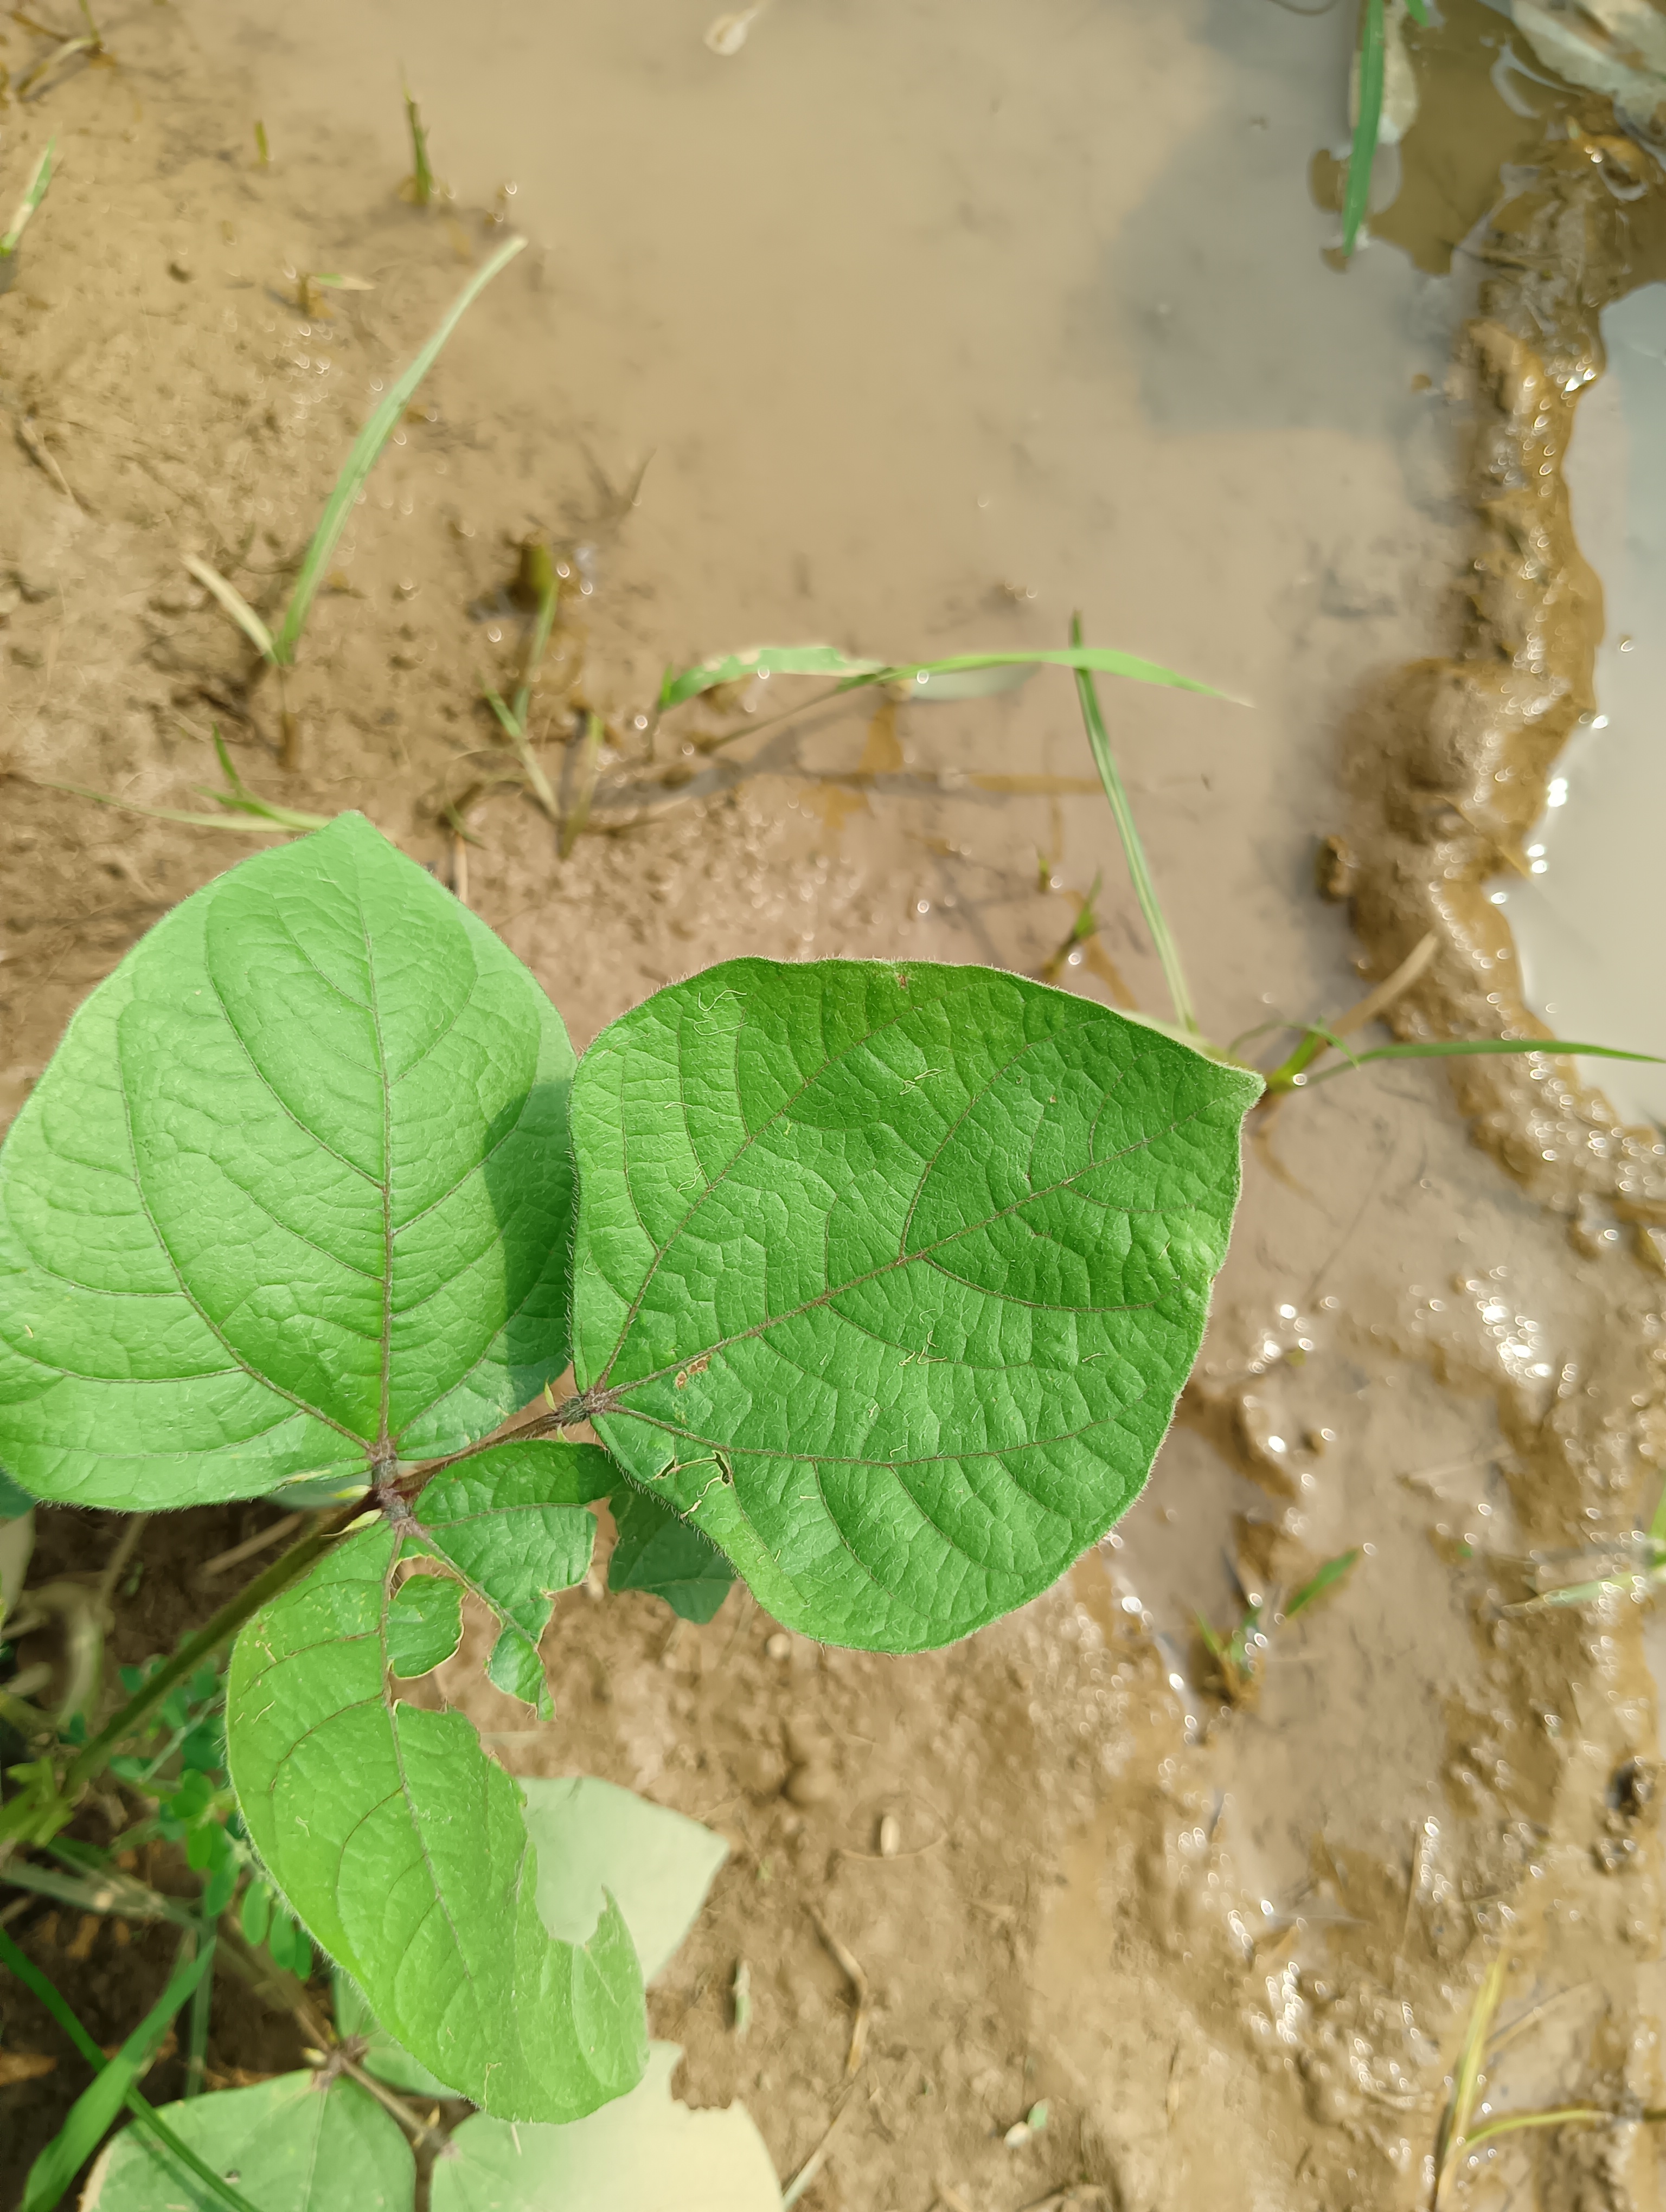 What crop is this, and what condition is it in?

mungbean, healthy
